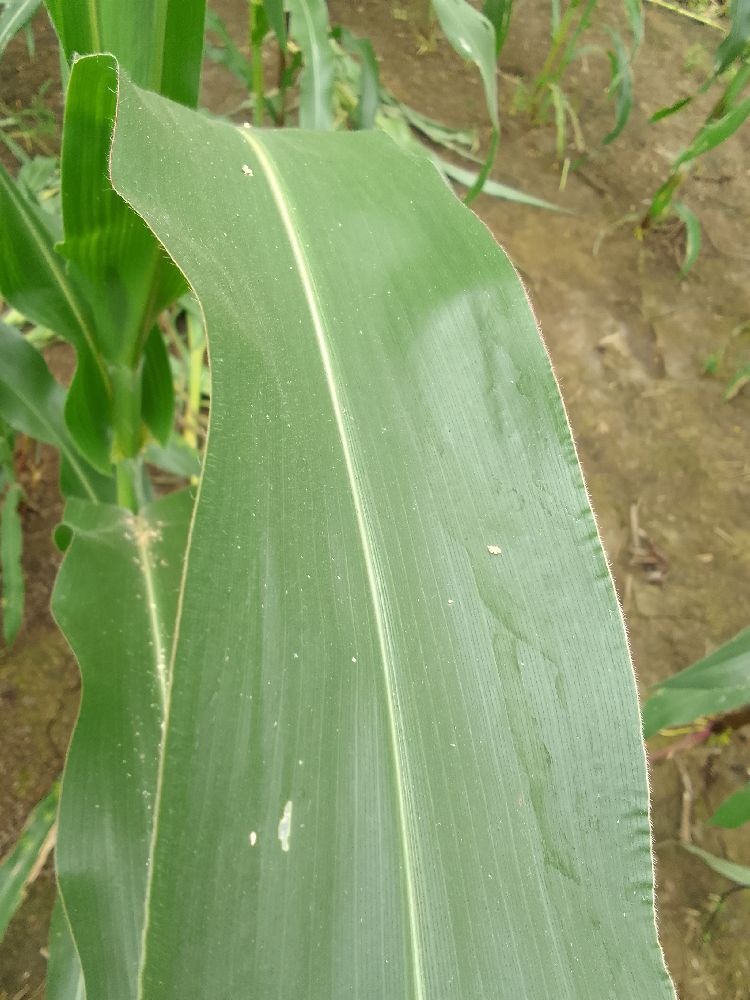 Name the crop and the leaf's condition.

maize, healthy
